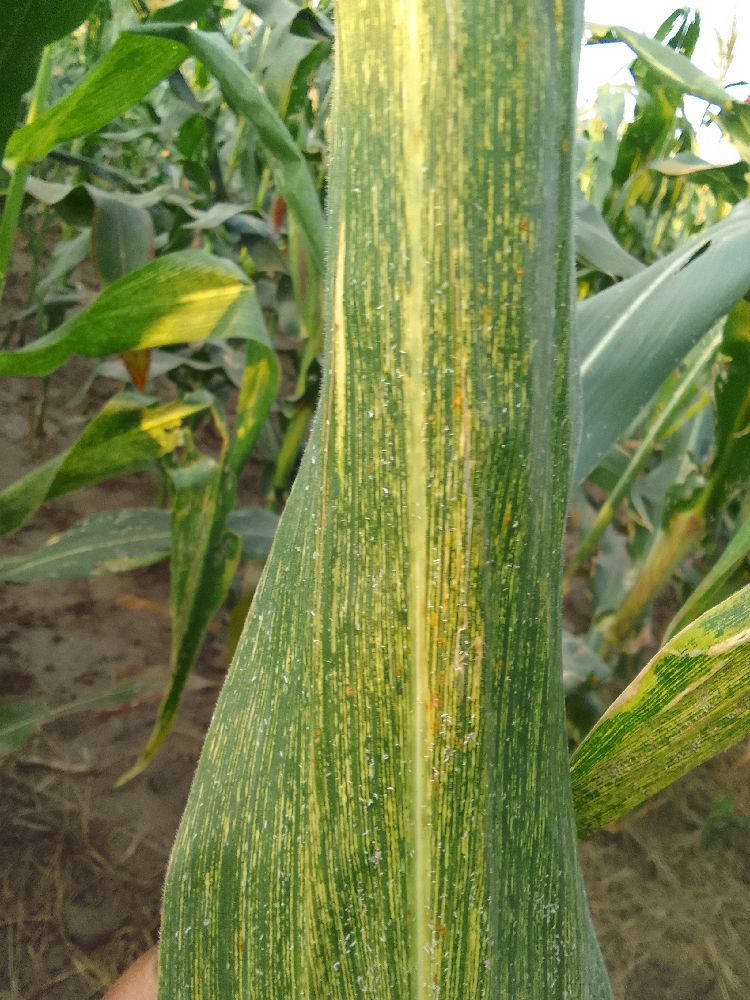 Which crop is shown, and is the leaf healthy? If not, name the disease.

maize, maize streak virus
